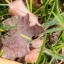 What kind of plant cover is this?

grass
